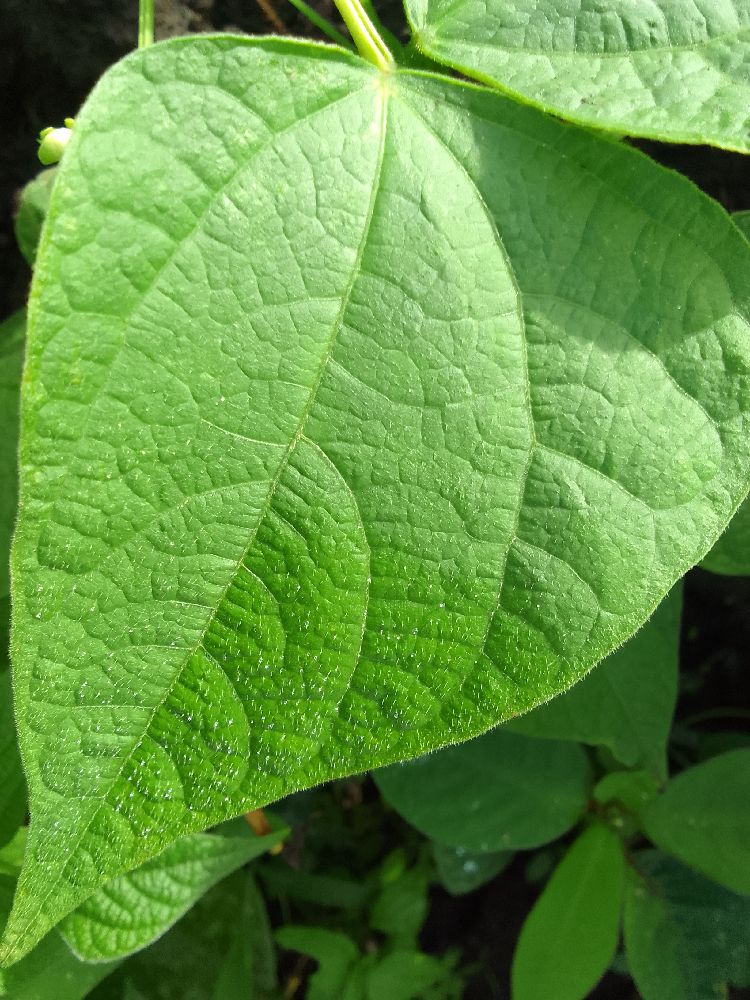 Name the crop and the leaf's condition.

common bean, healthy
